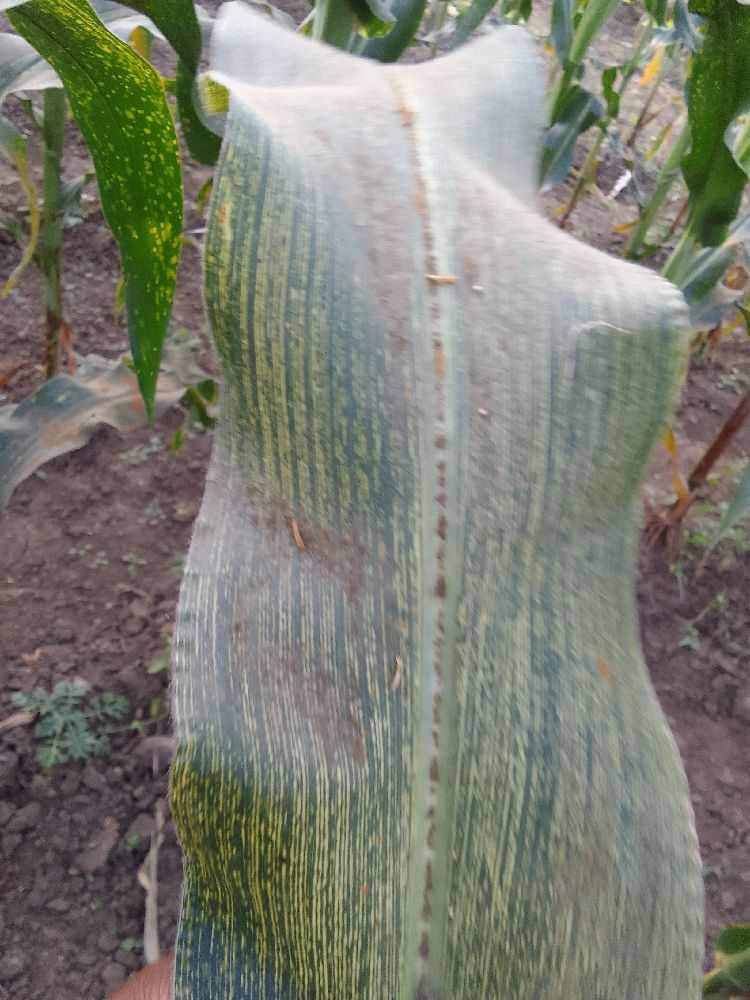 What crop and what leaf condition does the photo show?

maize, maize streak virus
